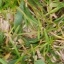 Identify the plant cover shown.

grass
